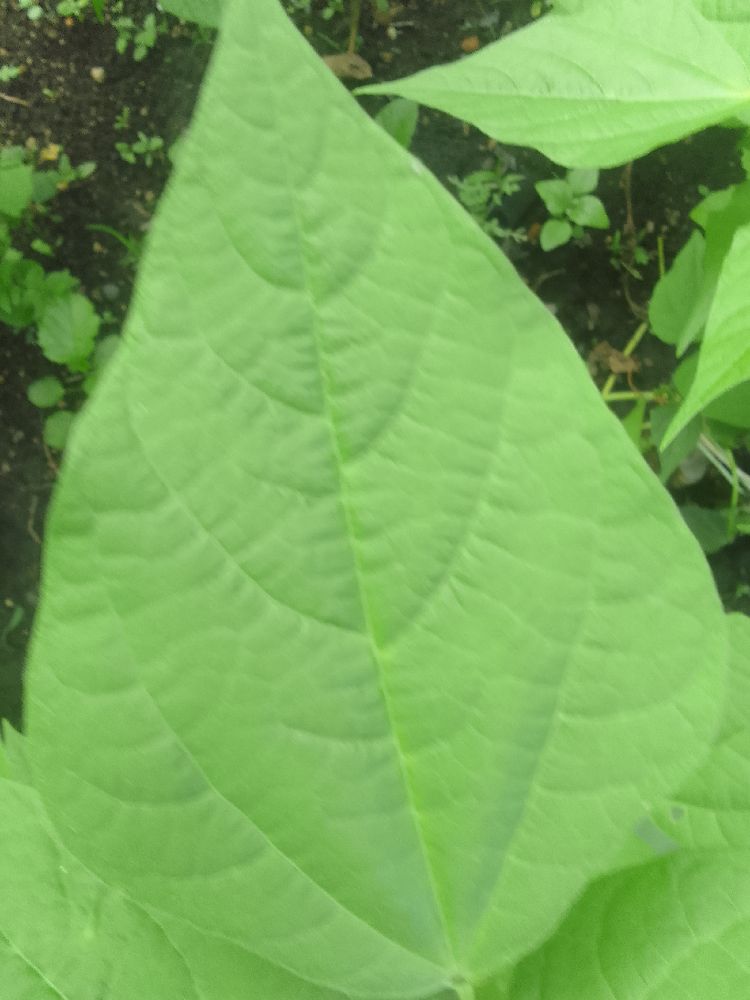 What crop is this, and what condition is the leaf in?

common bean, healthy
